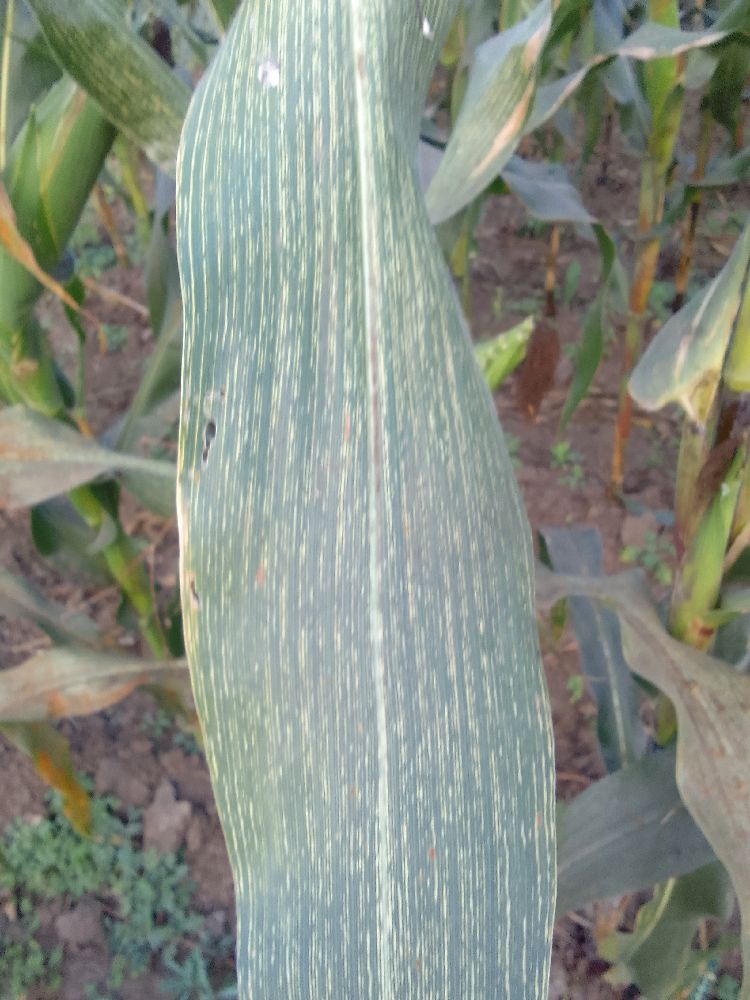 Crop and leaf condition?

maize, maize streak virus
